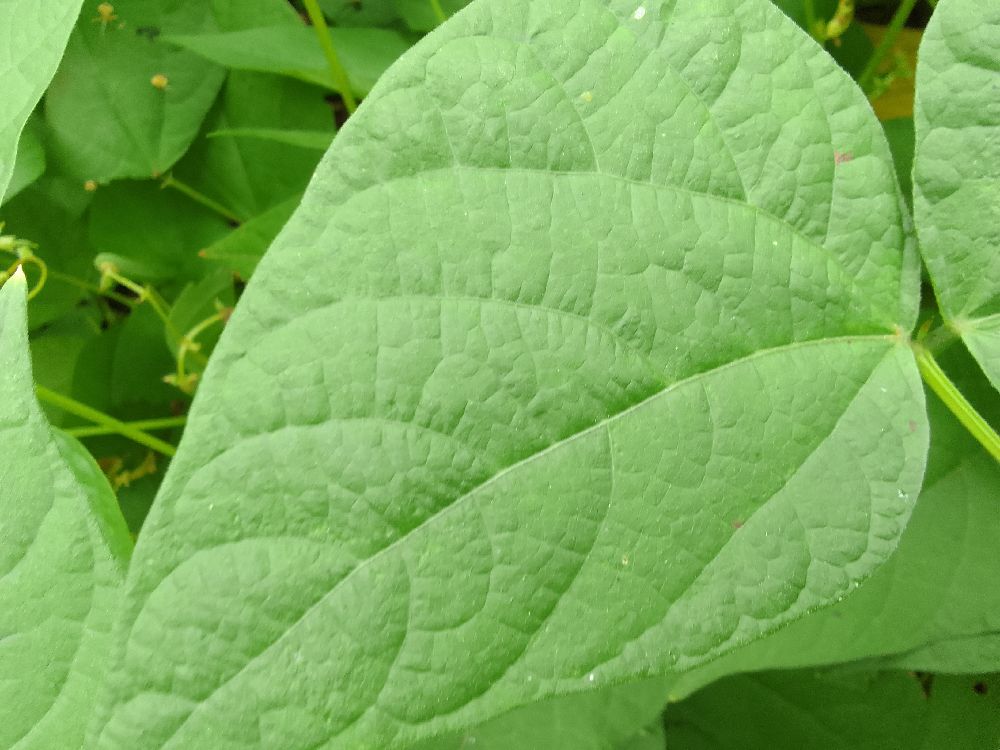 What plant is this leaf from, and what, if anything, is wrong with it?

common bean, healthy
